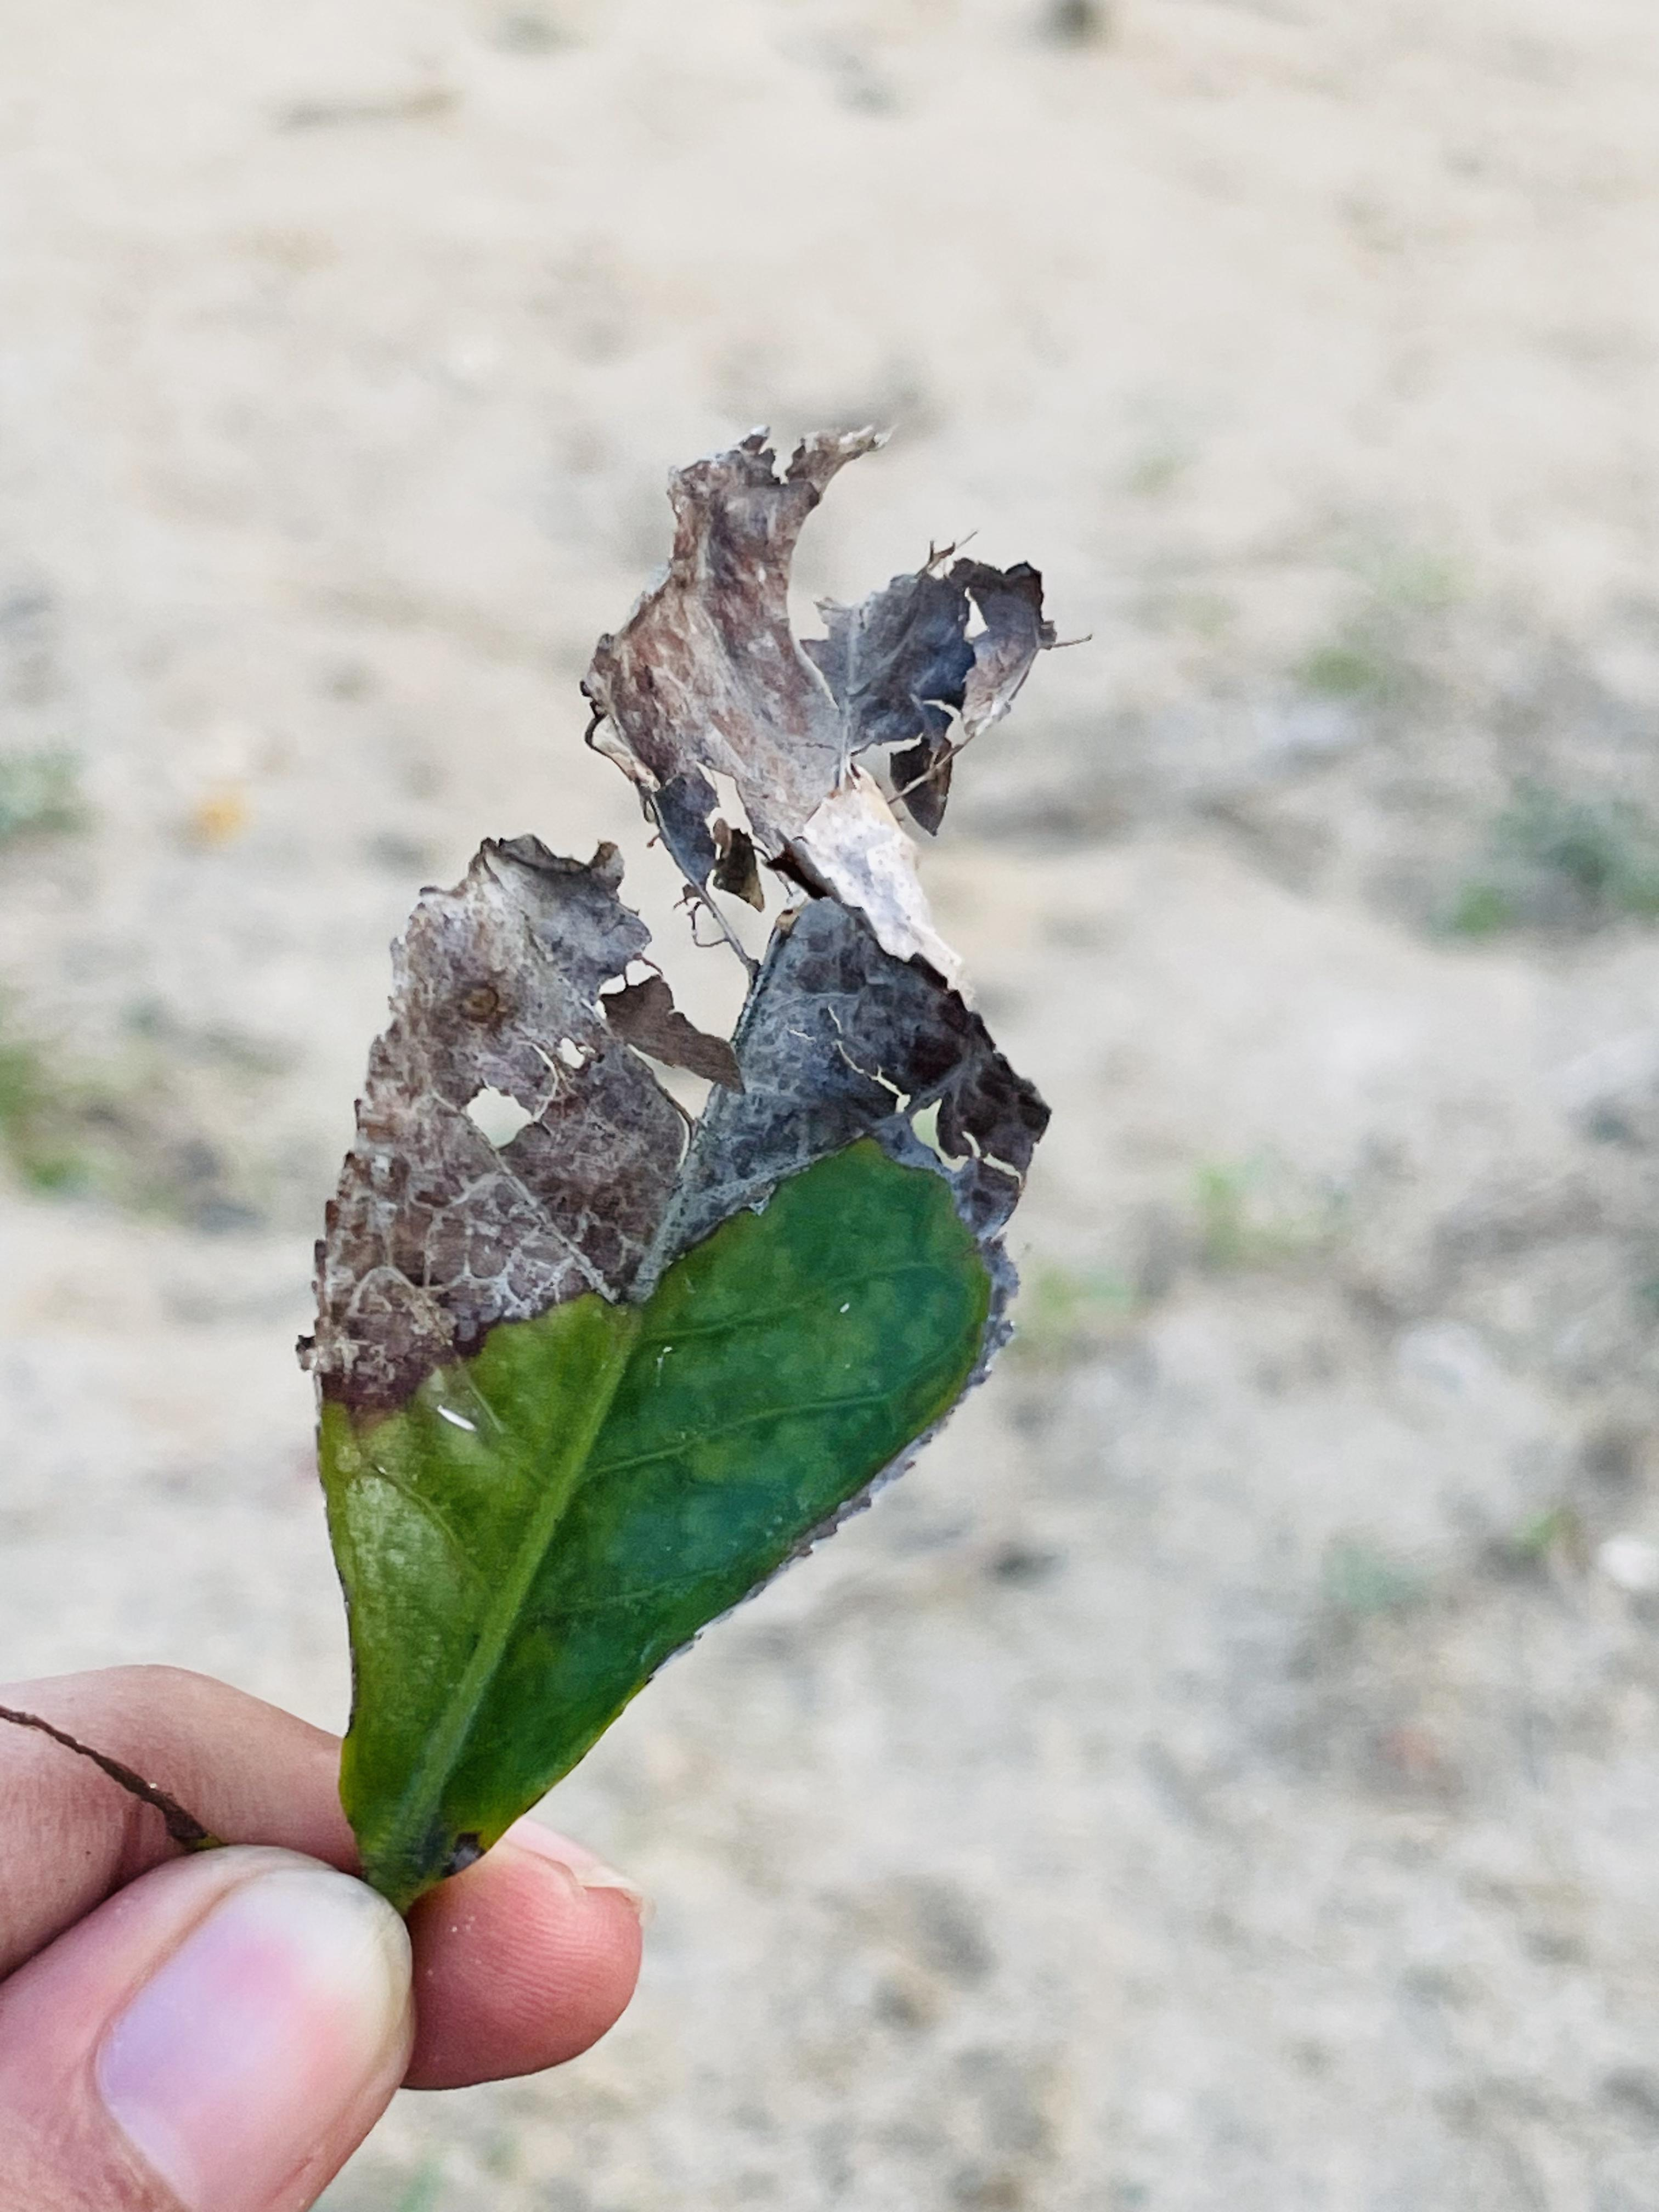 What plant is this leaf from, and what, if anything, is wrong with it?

tea, blight
